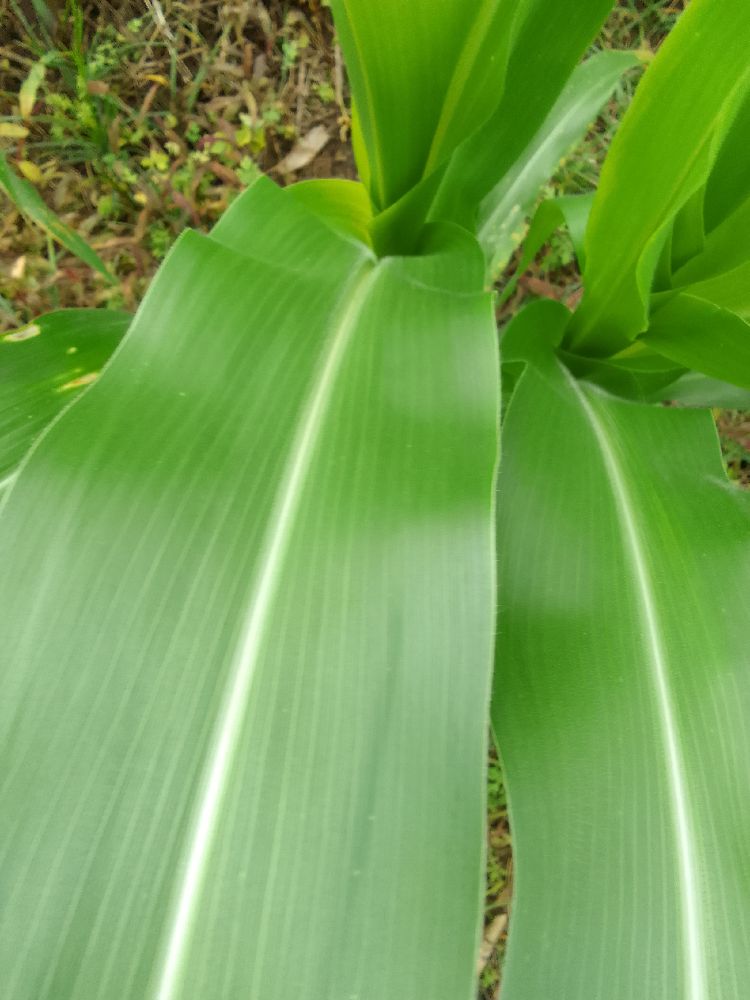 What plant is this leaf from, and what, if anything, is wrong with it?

maize, healthy
